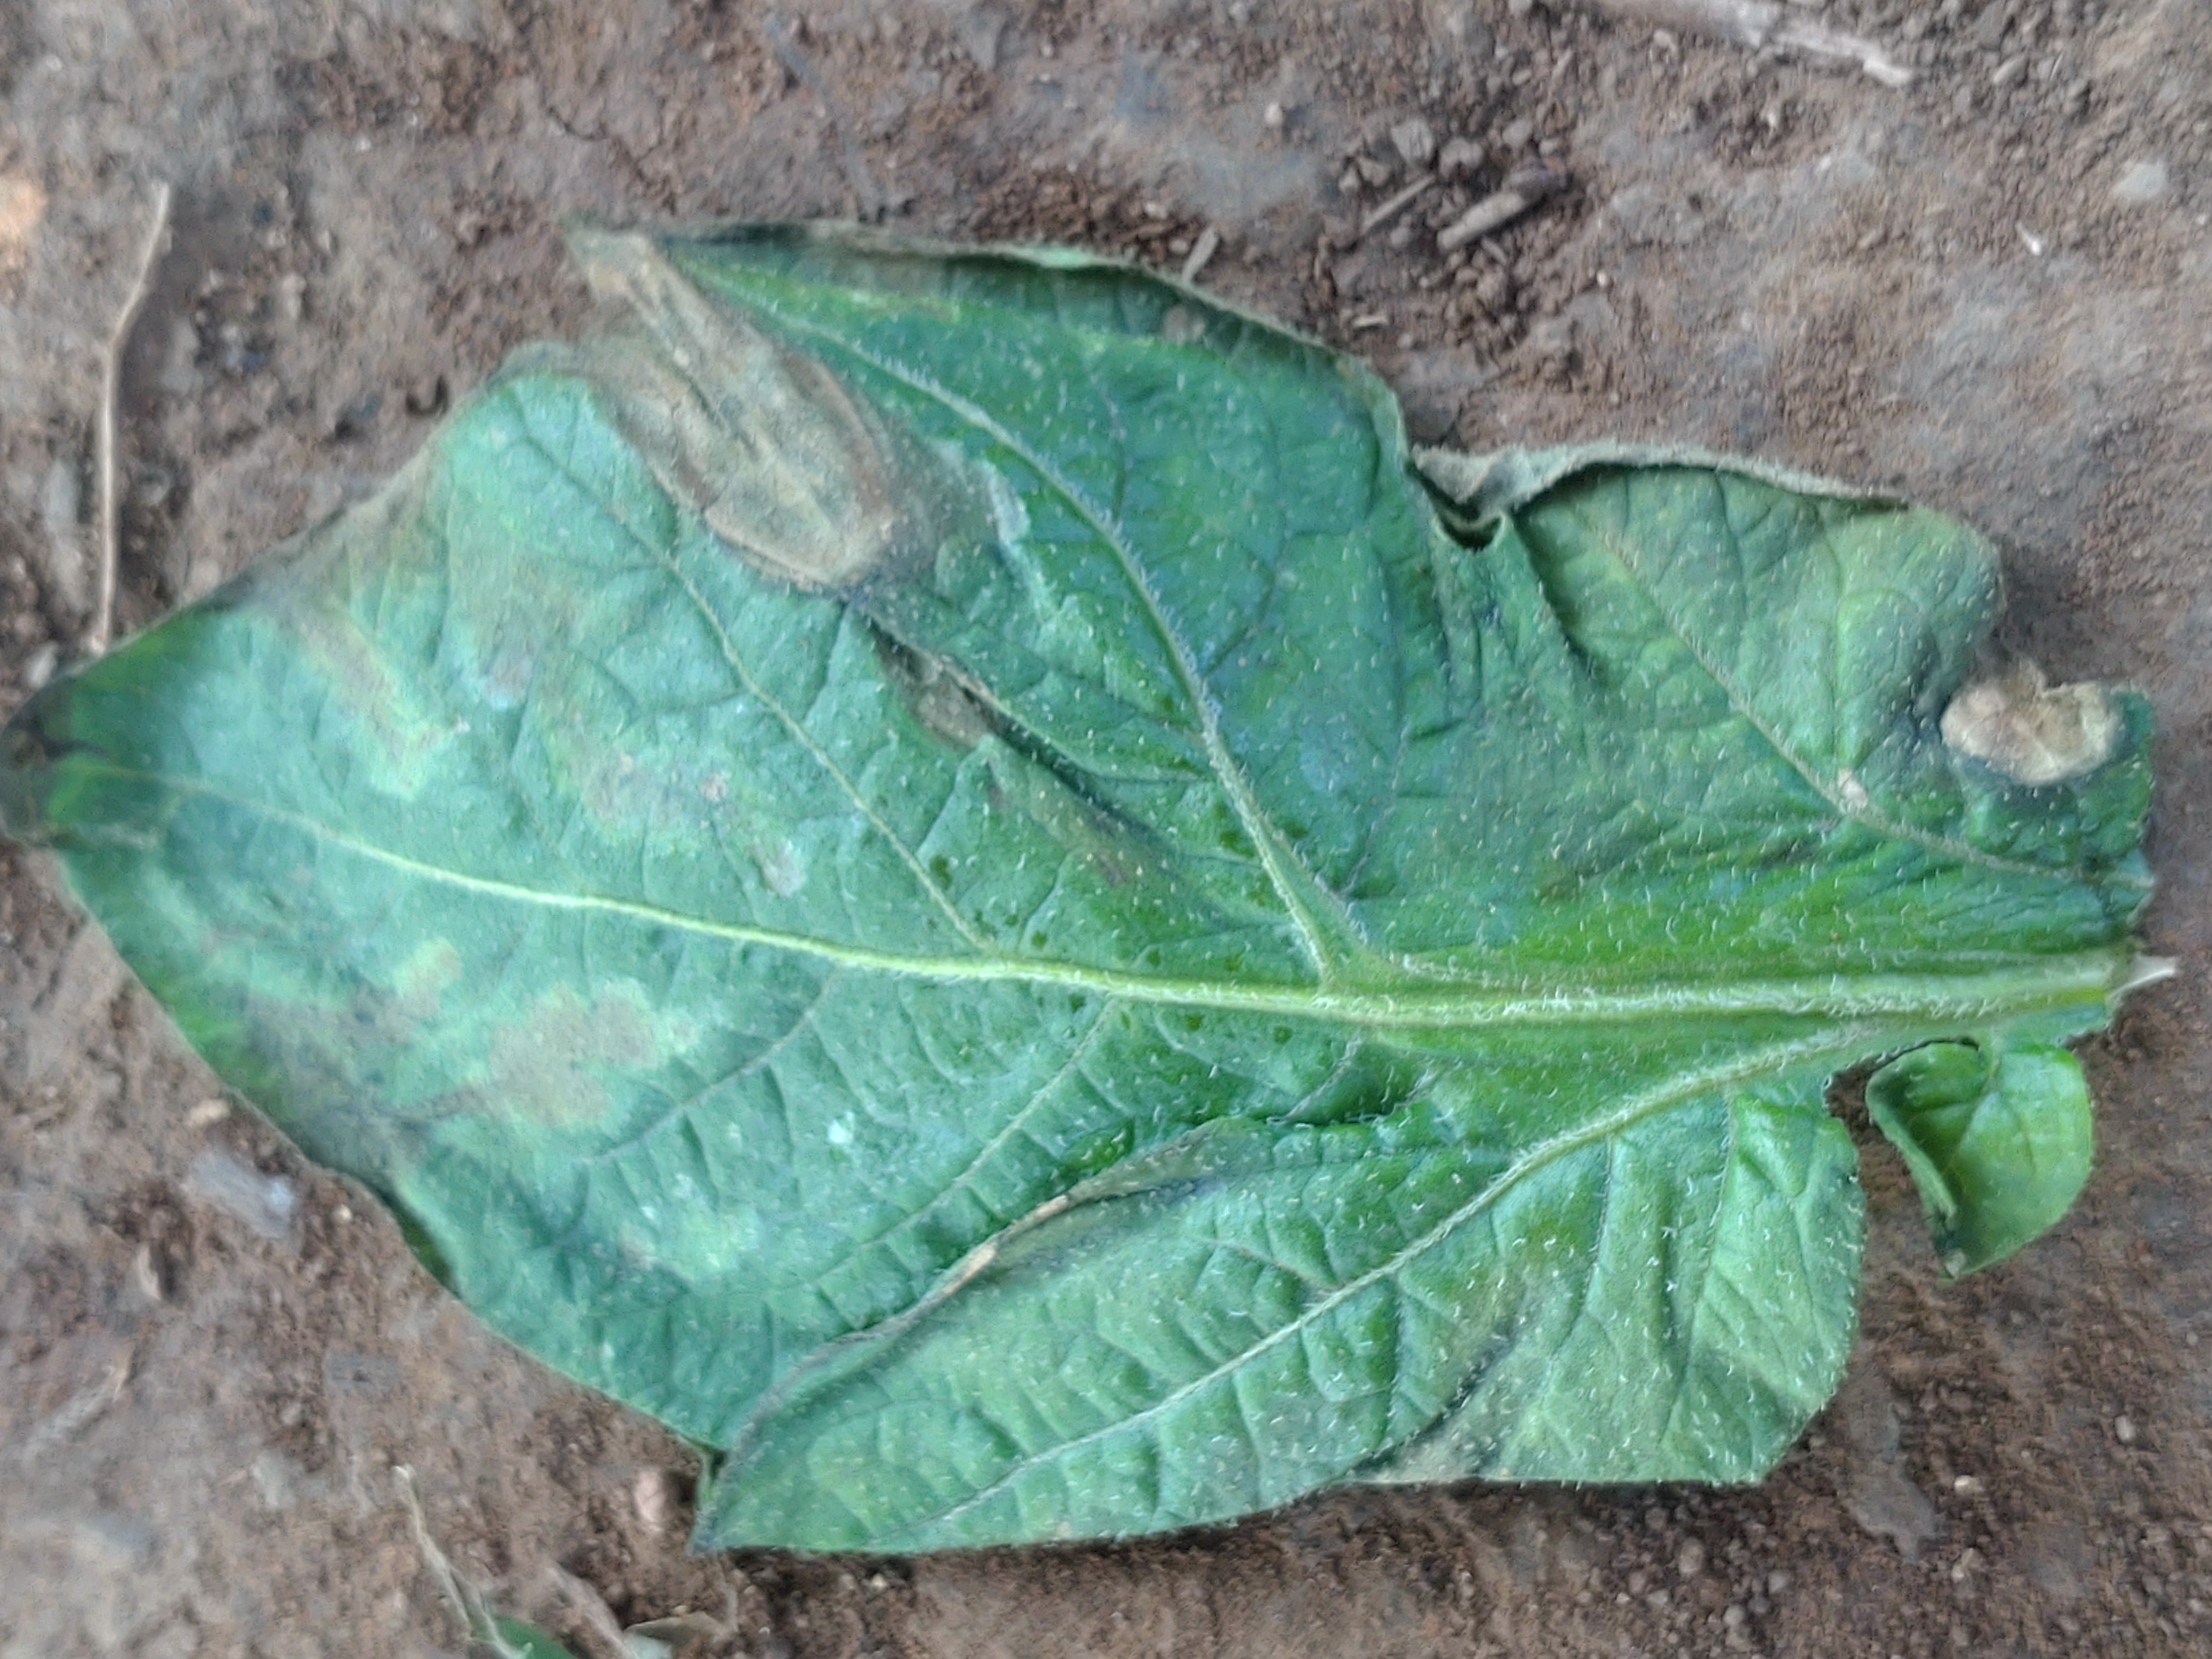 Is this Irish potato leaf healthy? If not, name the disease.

early blight
